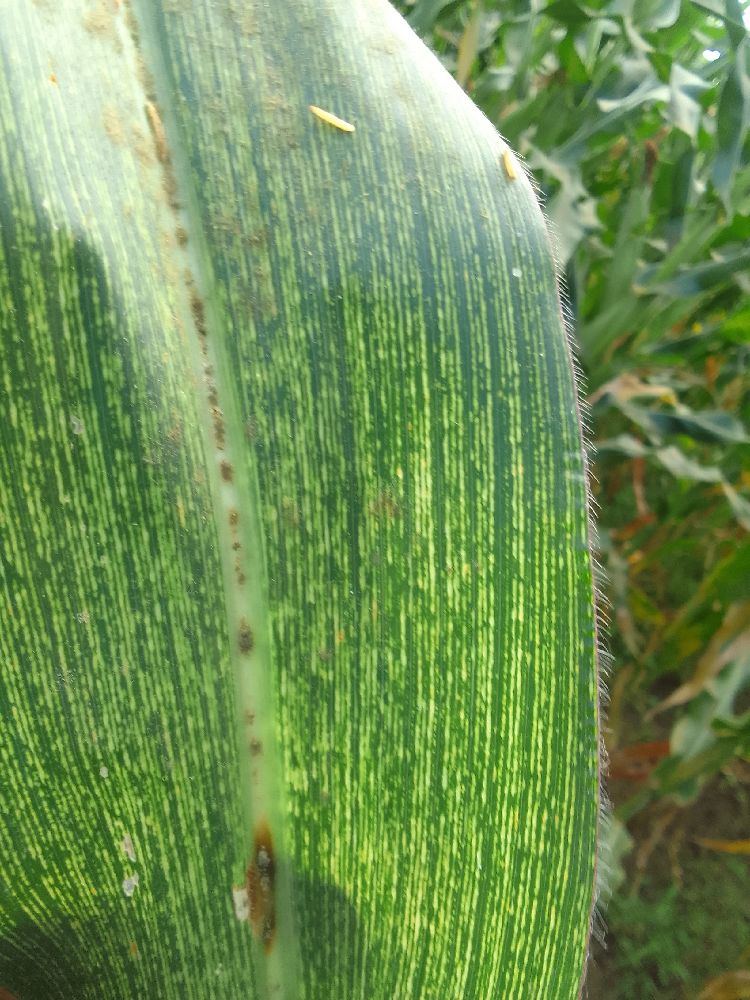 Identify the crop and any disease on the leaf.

maize, maize streak virus
